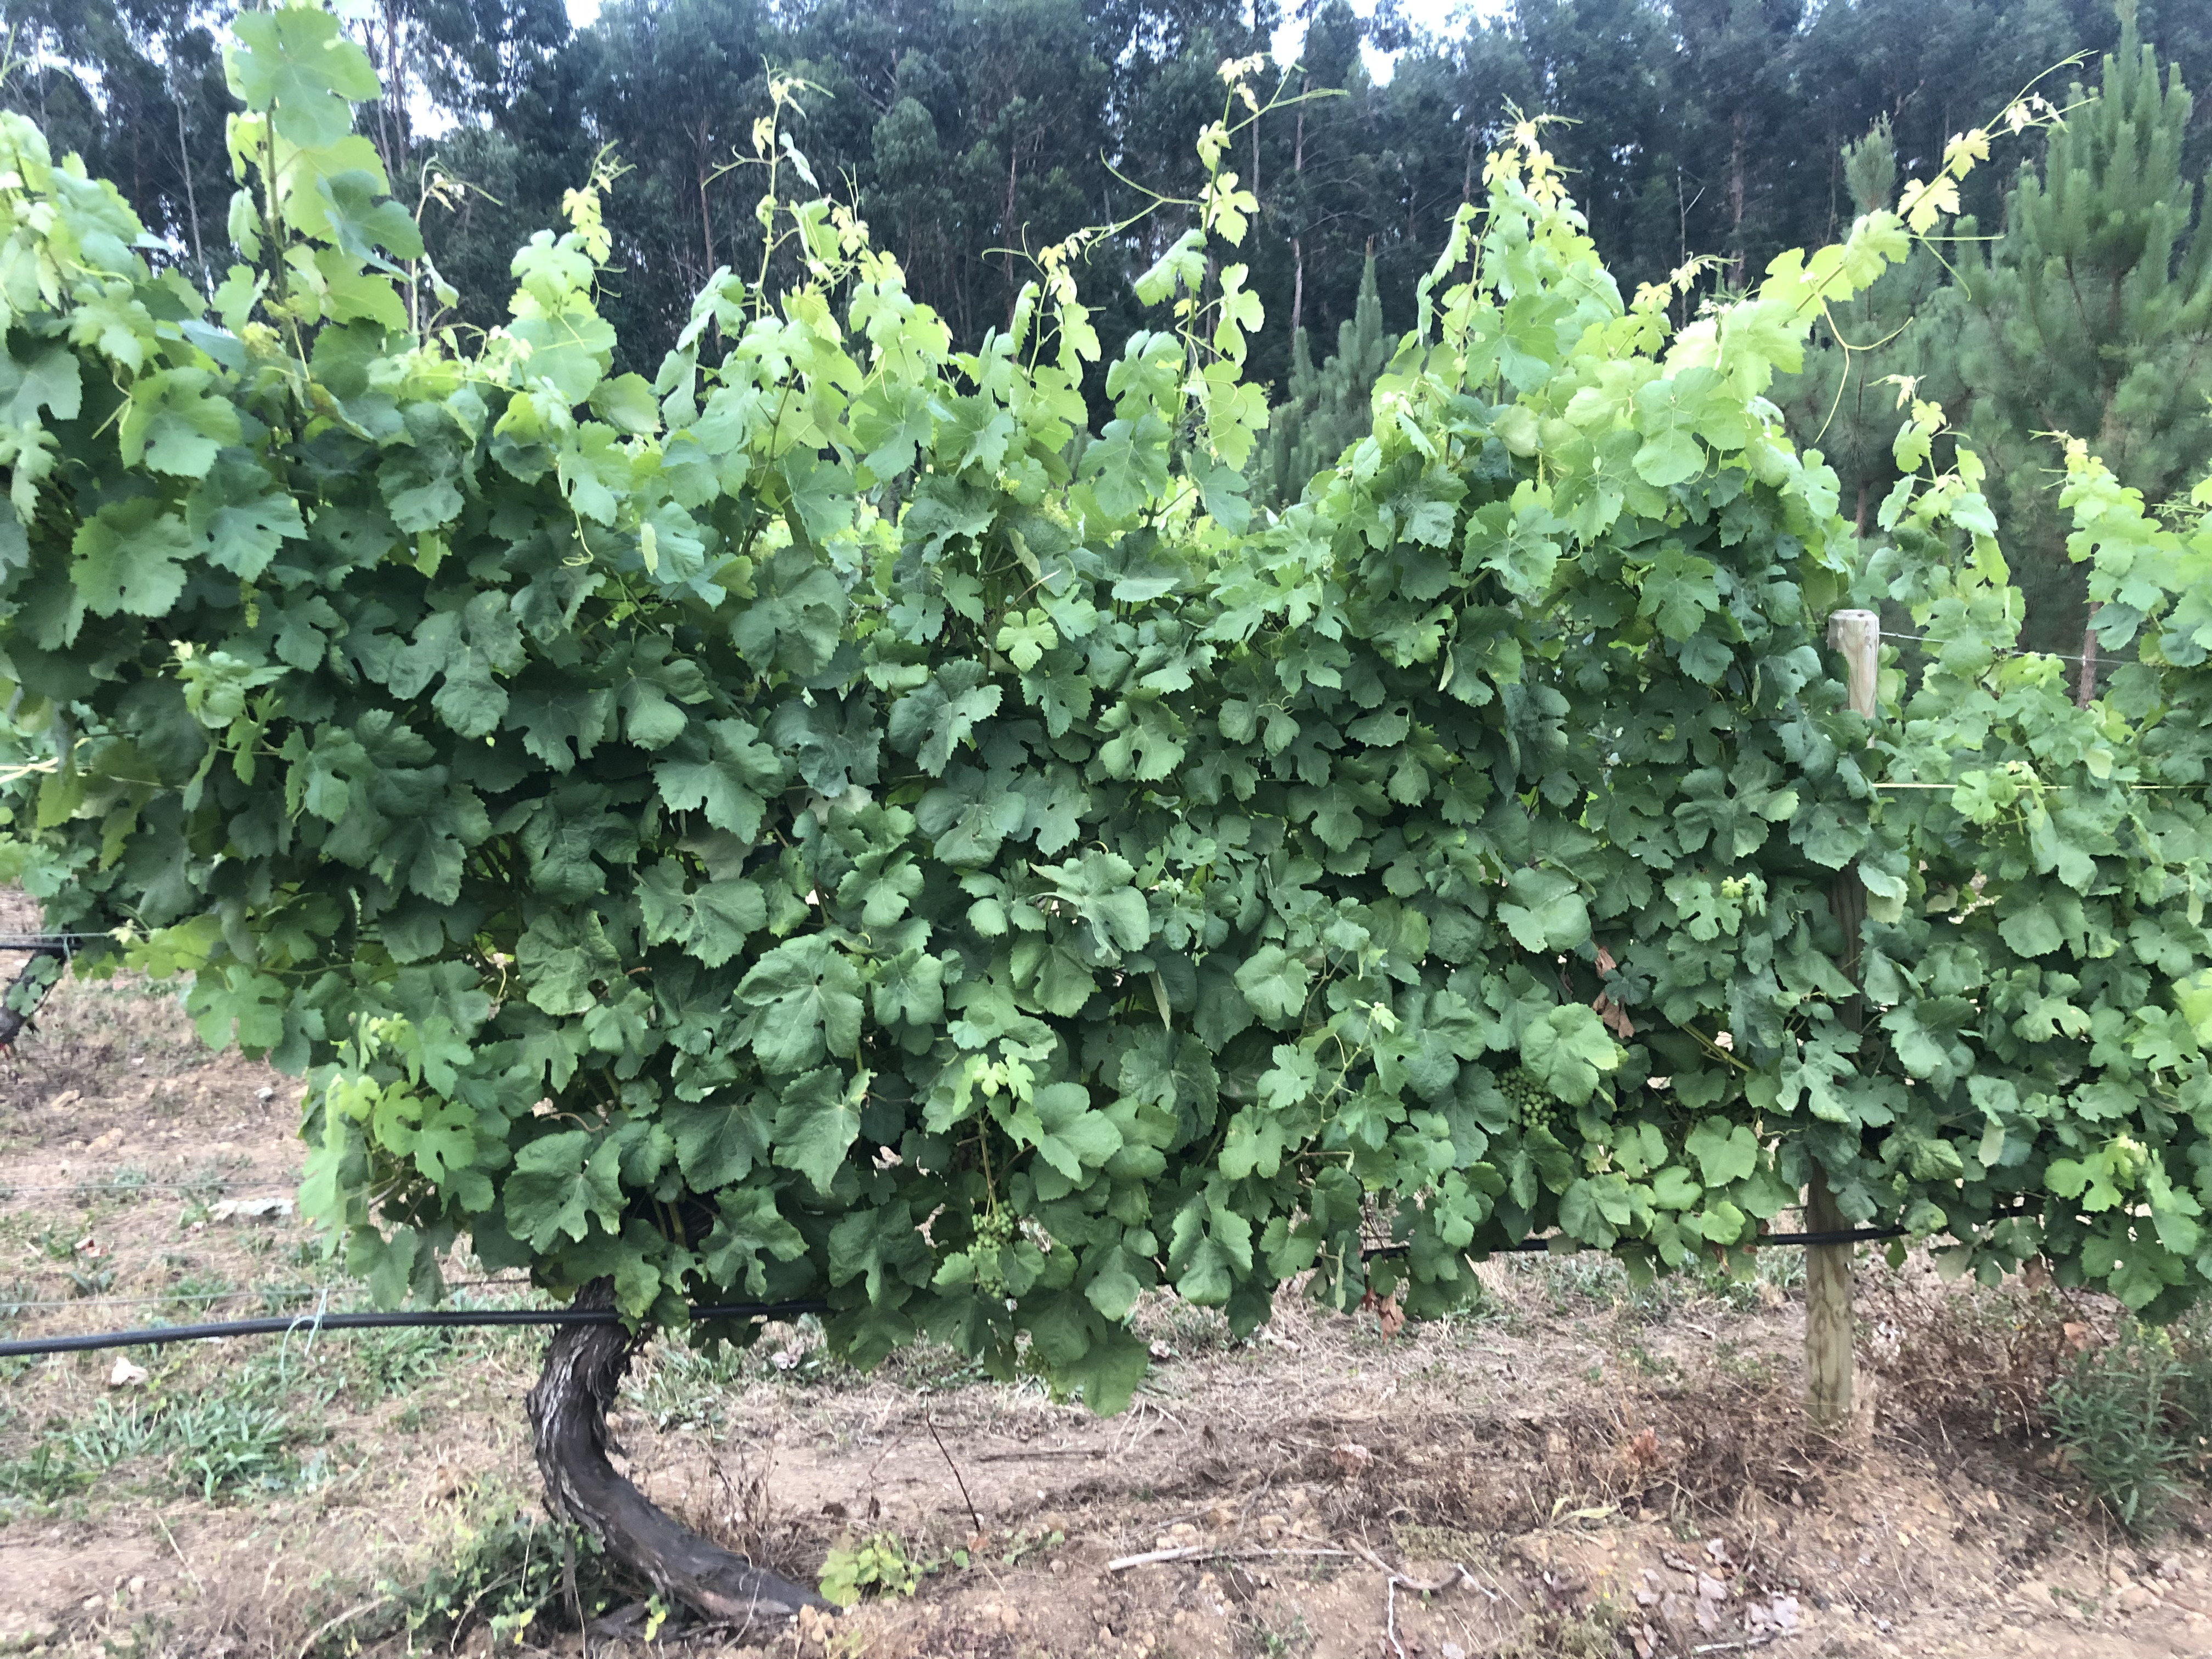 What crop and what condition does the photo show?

grapevine, not affected by esca disease
